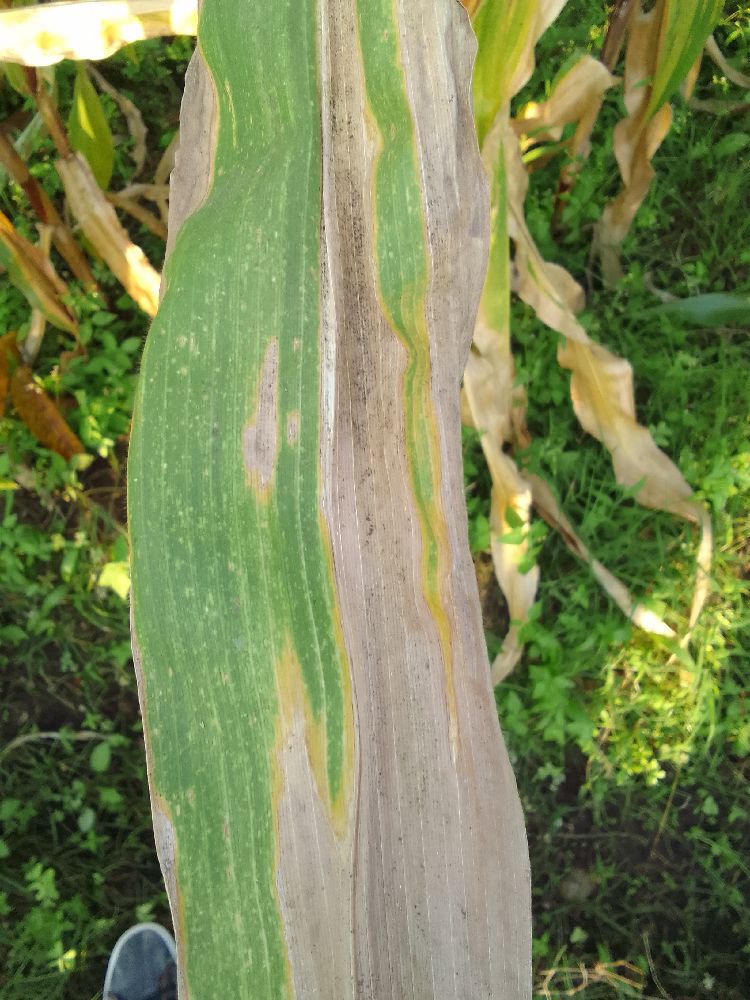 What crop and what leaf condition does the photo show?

maize, maize lethal necrosis
